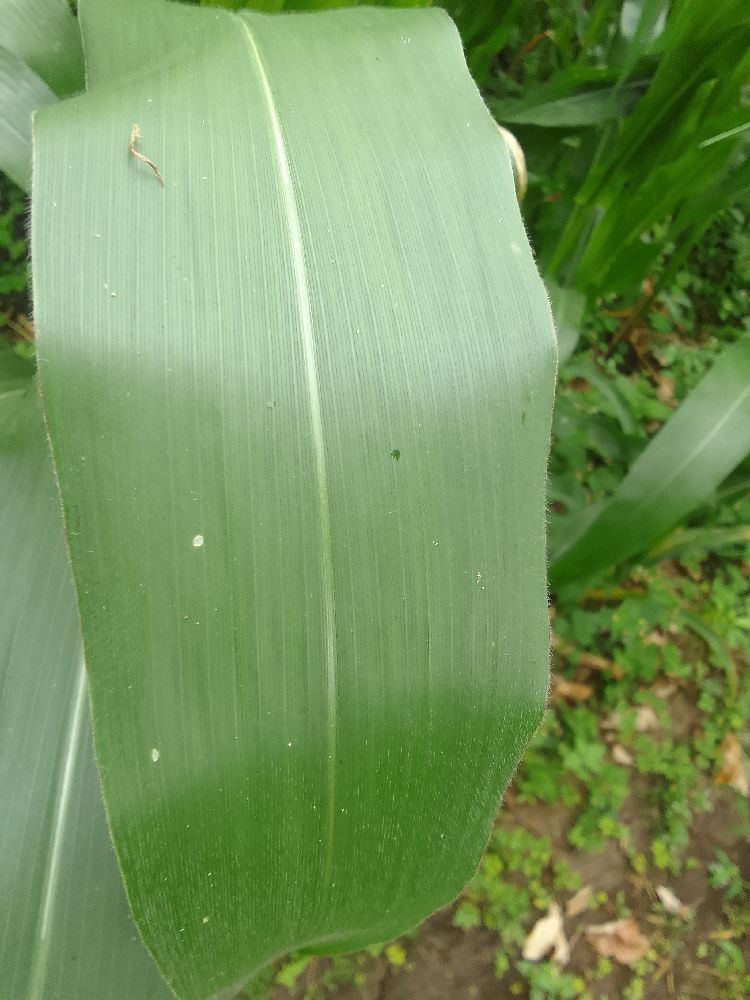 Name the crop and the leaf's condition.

maize, healthy
